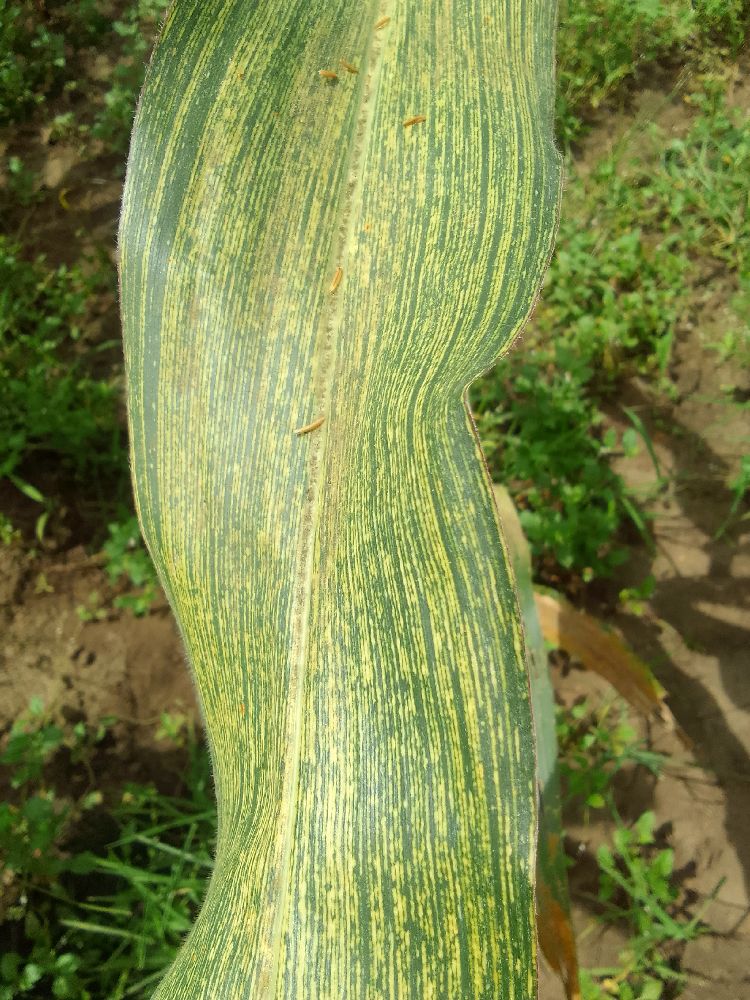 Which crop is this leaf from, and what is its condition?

maize, maize streak virus
